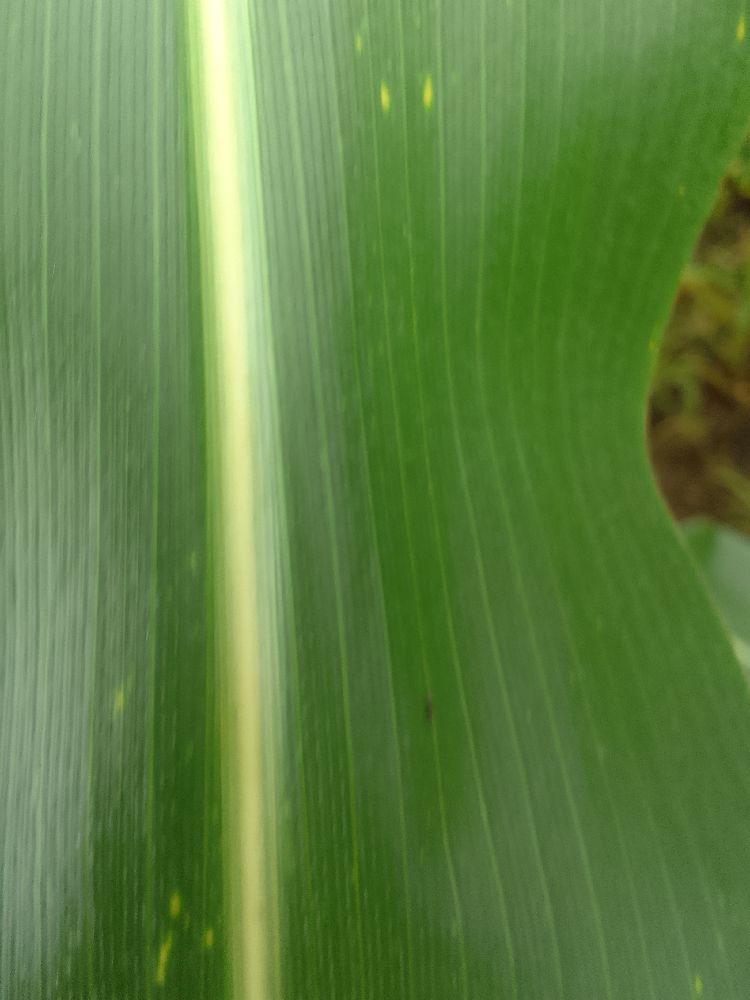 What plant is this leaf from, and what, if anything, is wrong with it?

maize, healthy
